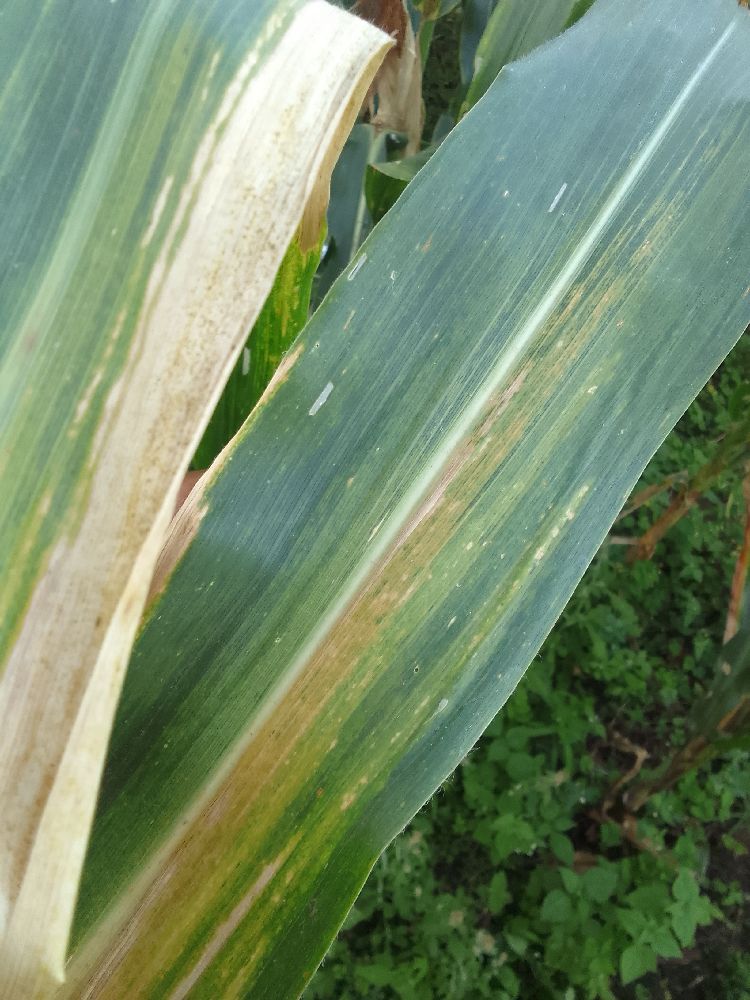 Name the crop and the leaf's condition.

maize, maize lethal necrosis
